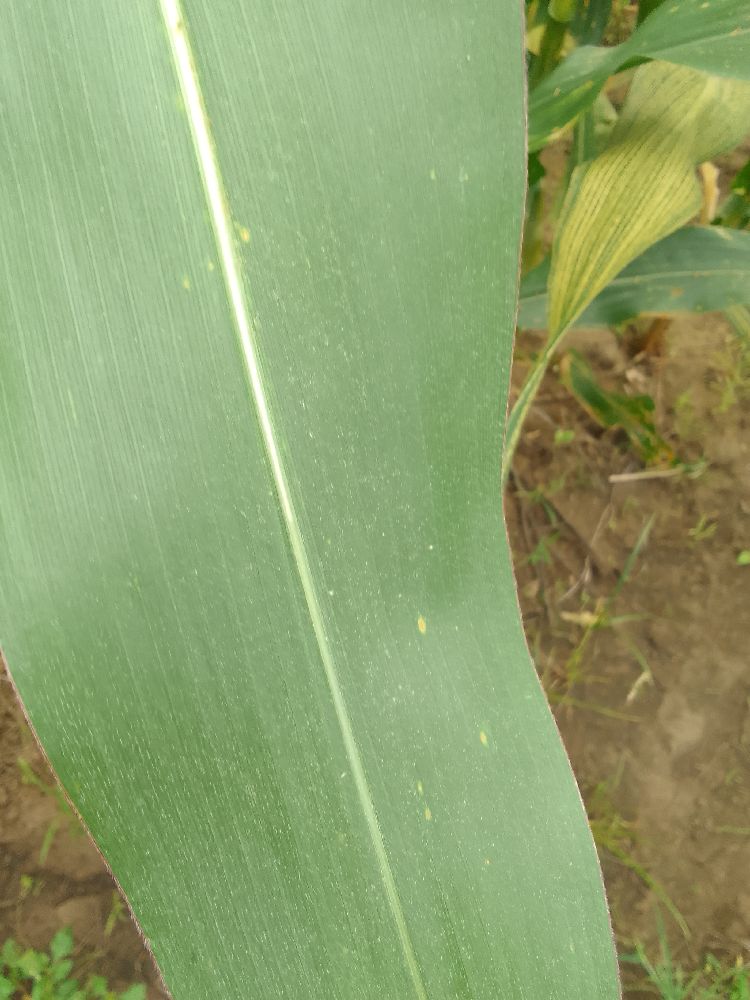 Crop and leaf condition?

maize, healthy
